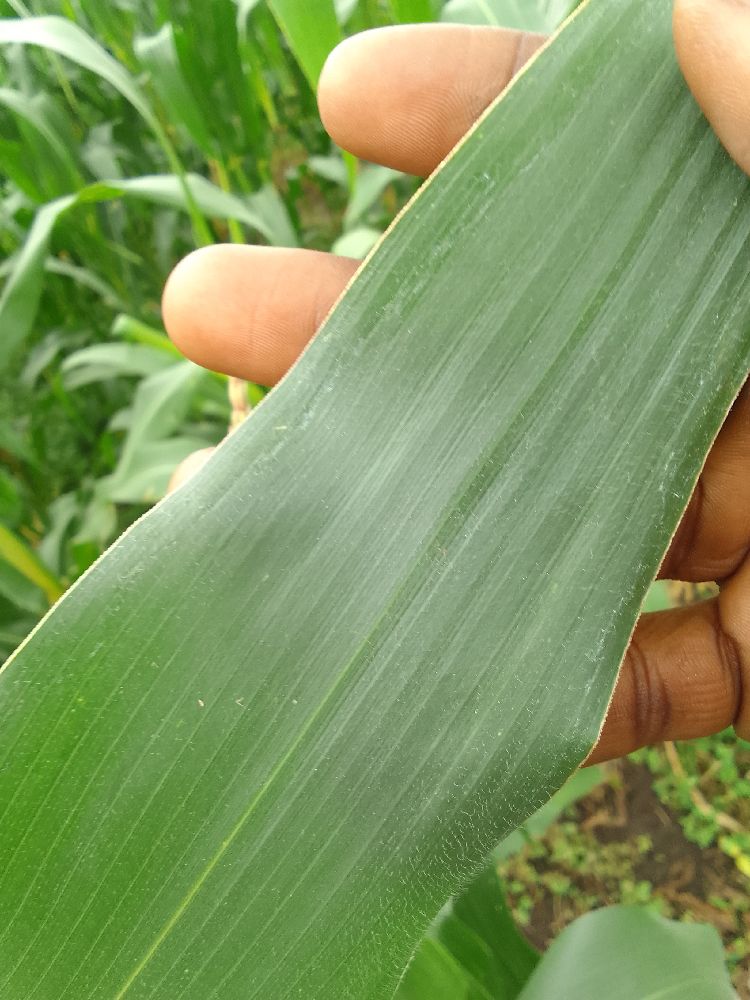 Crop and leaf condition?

maize, healthy
